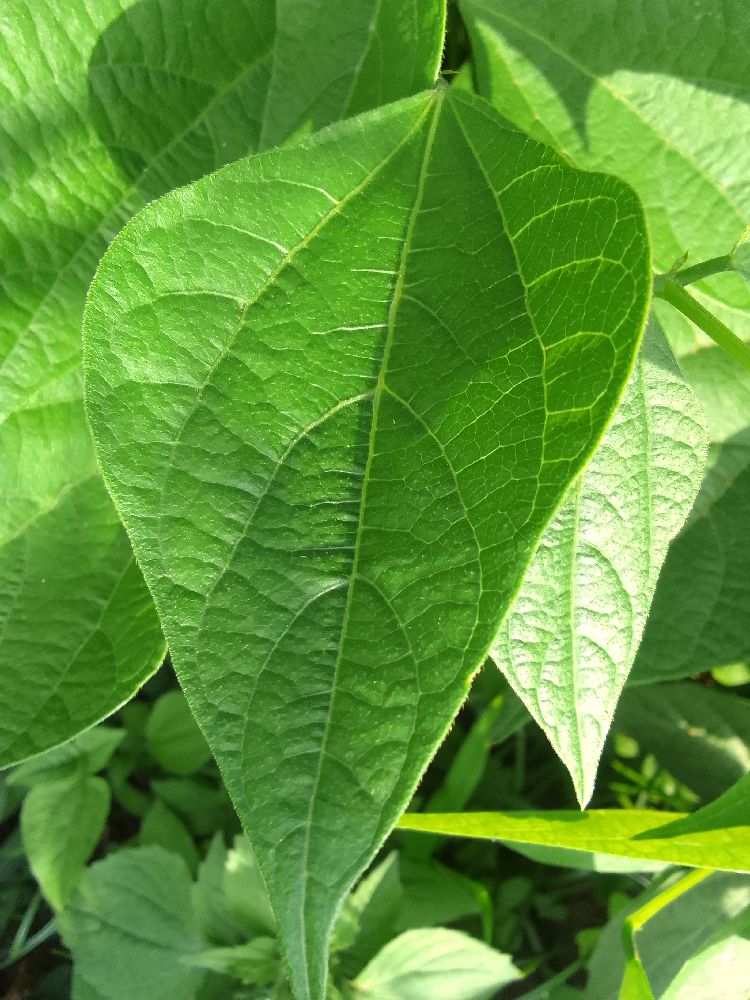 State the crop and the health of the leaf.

common bean, healthy
